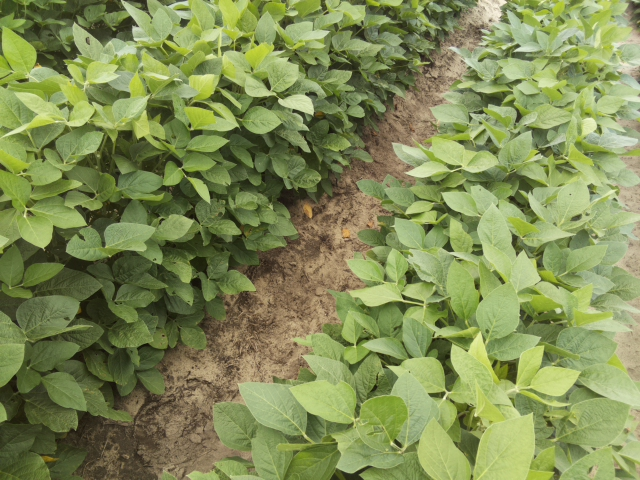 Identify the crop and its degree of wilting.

soybean, leaves with no wilting
